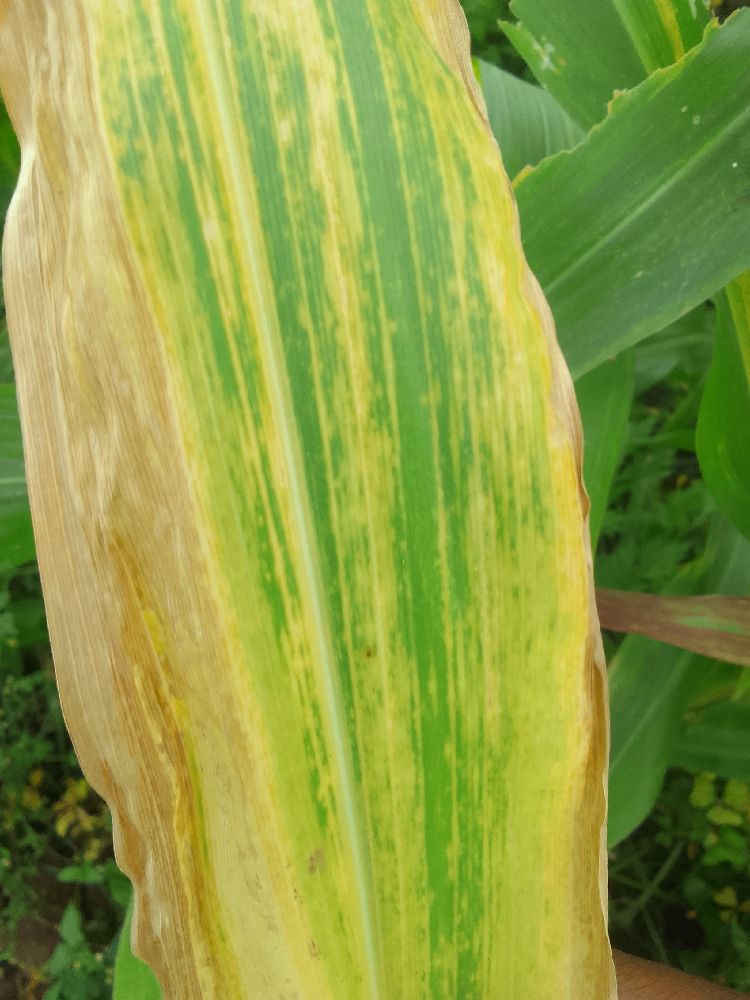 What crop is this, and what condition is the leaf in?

maize, maize lethal necrosis
